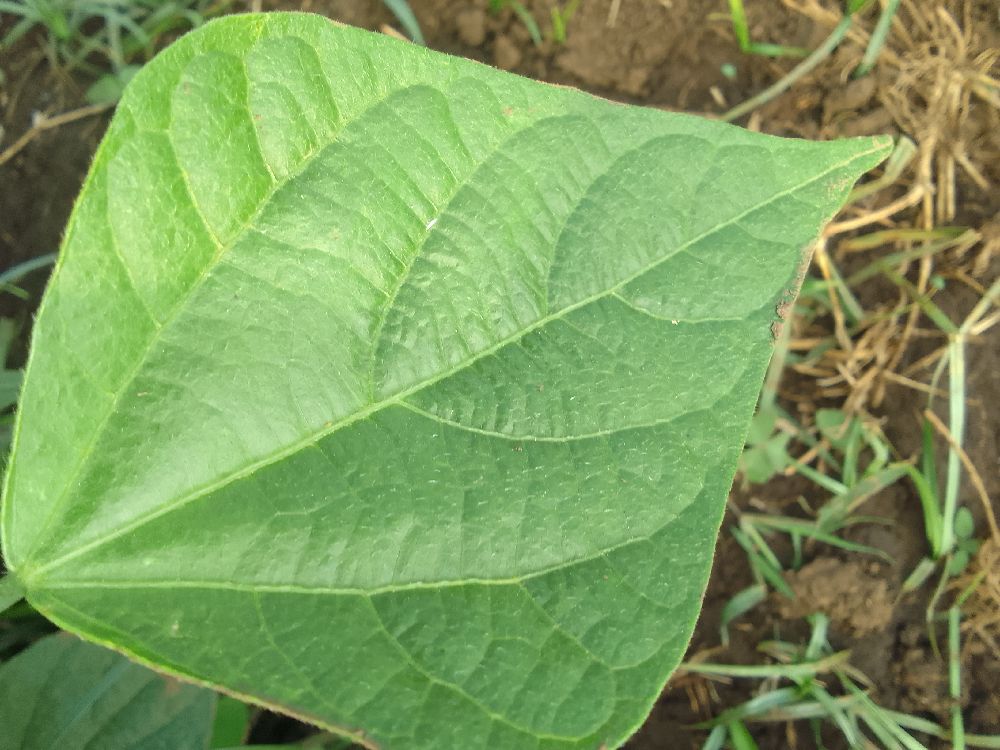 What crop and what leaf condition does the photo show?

common bean, healthy
